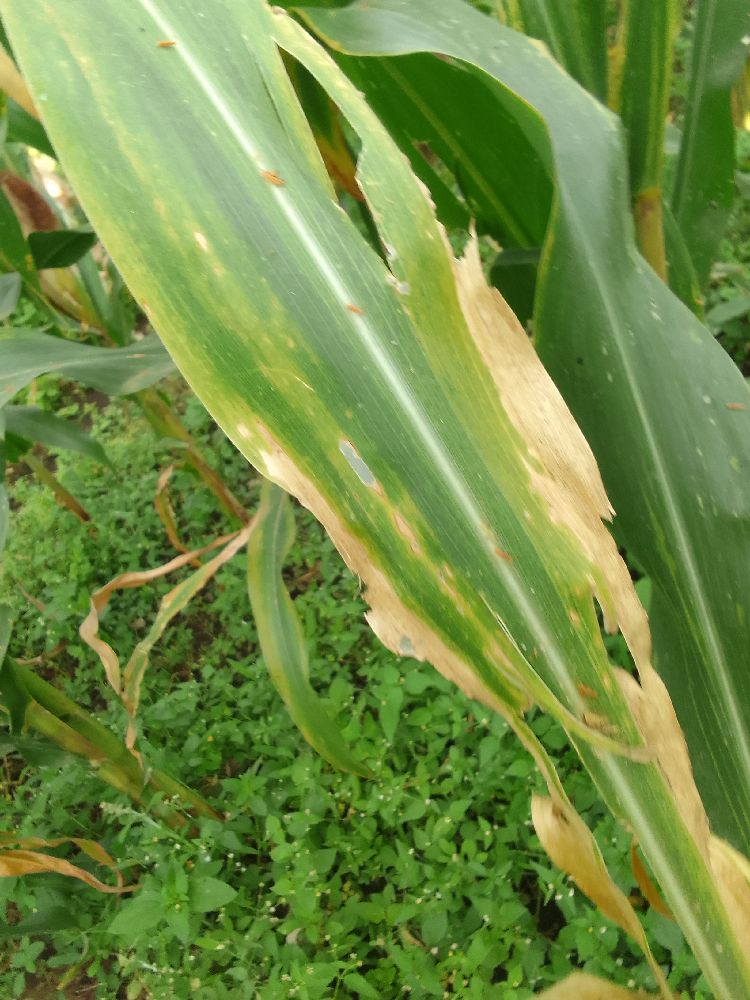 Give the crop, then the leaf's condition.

maize, maize lethal necrosis
